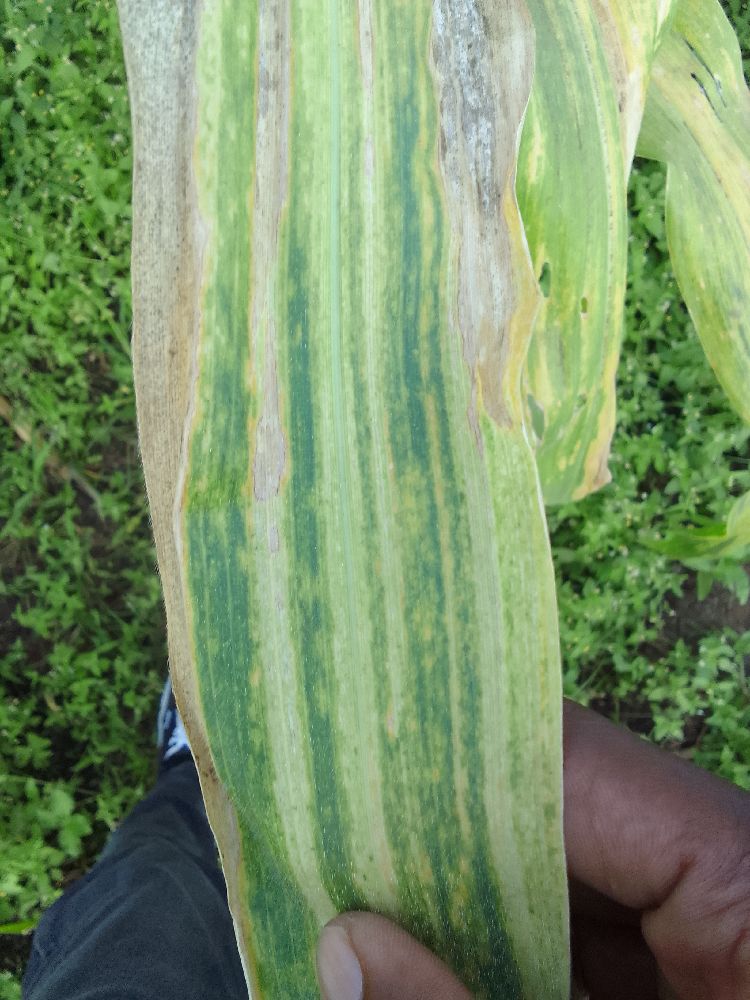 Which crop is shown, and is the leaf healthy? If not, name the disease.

maize, maize lethal necrosis
